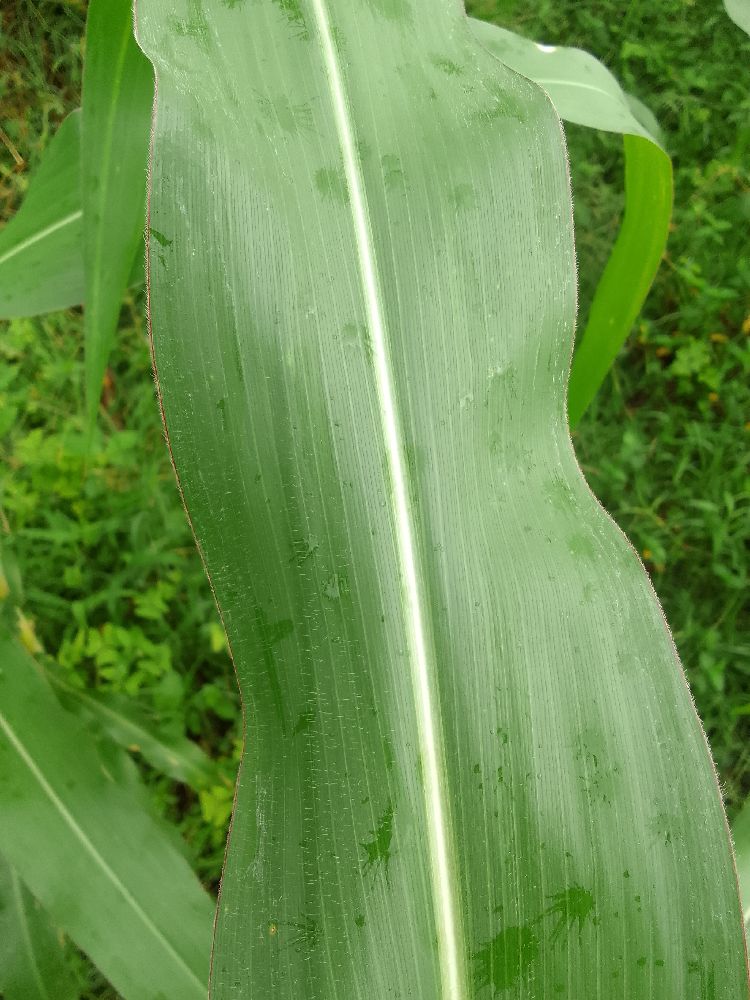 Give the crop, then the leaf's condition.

maize, healthy
